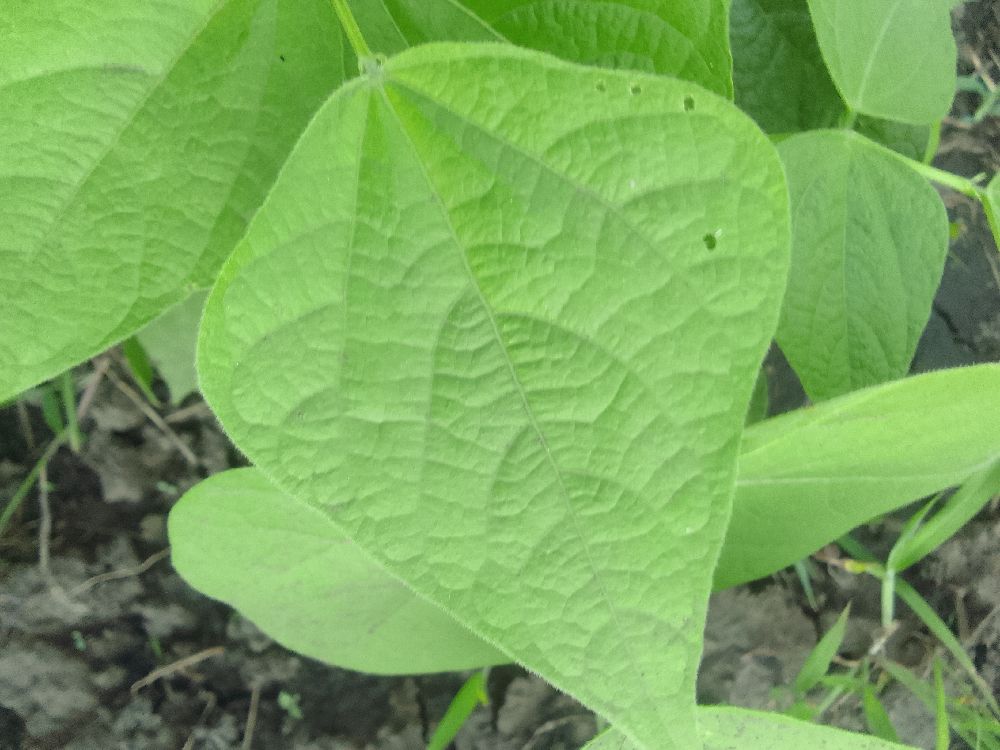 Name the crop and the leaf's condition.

common bean, healthy
